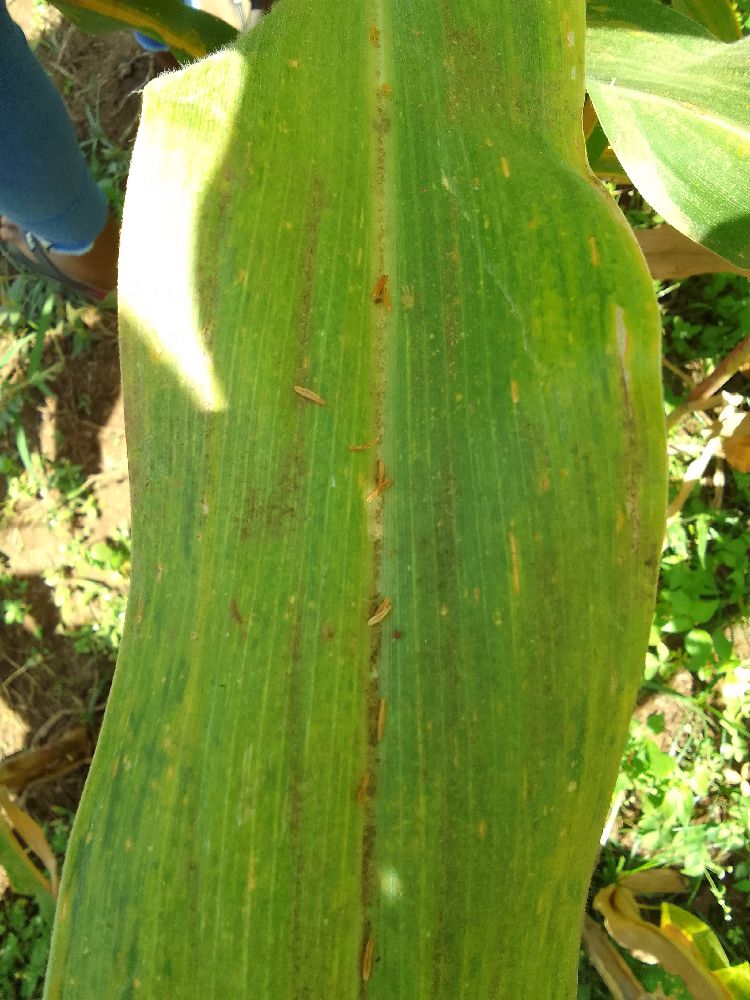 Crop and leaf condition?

maize, maize lethal necrosis
